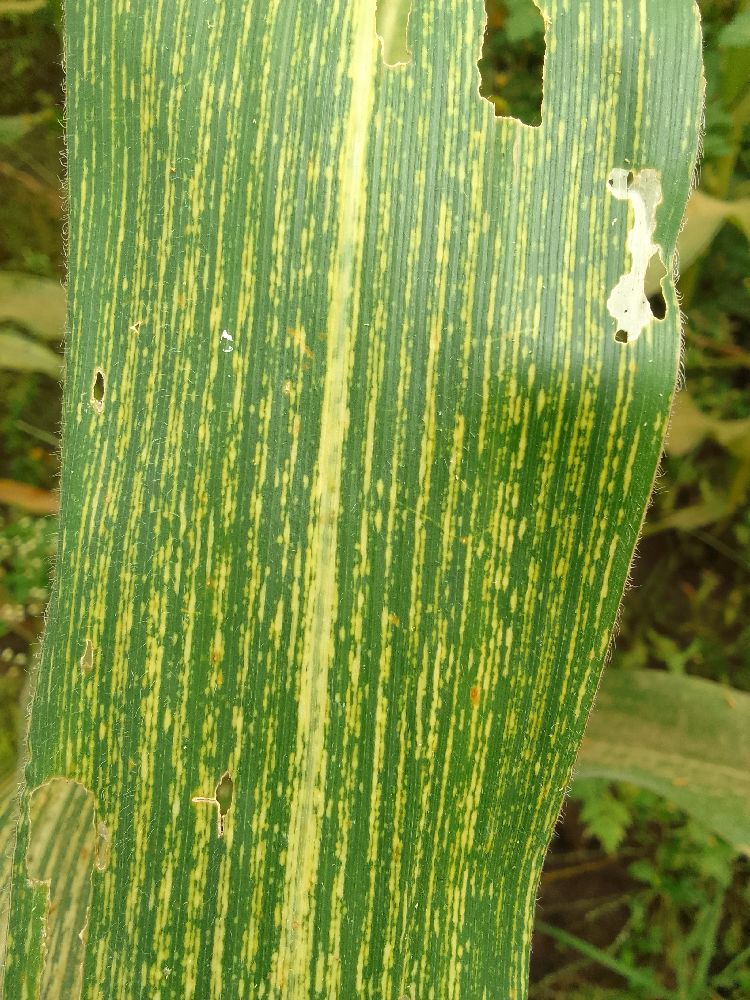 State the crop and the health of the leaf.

maize, maize streak virus
